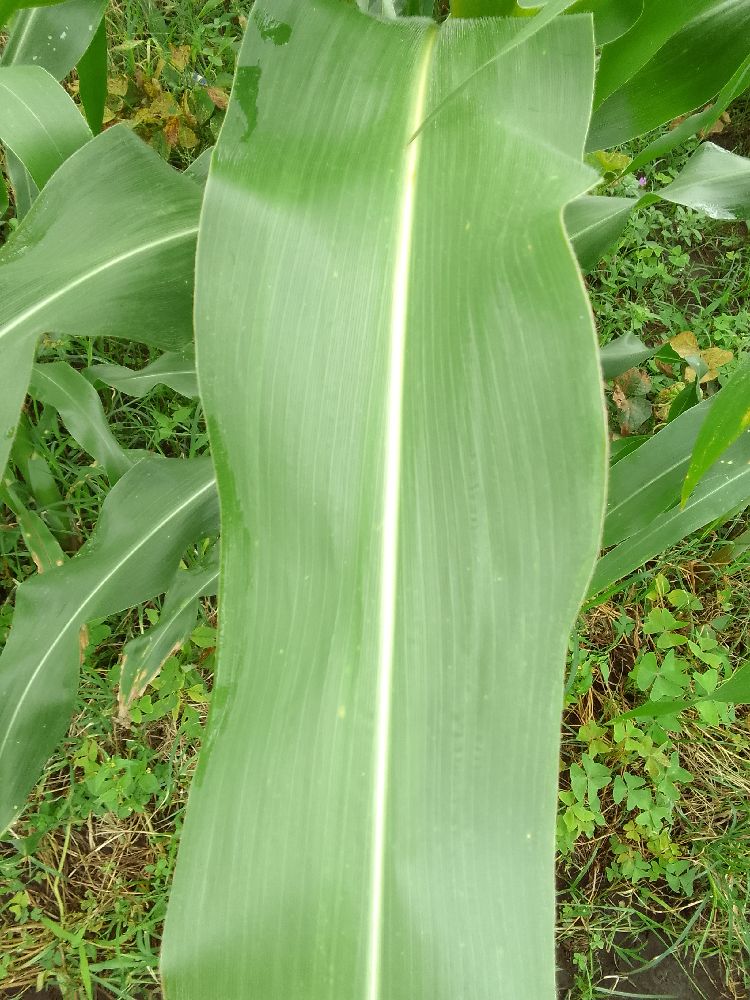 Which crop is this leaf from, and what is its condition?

maize, healthy
